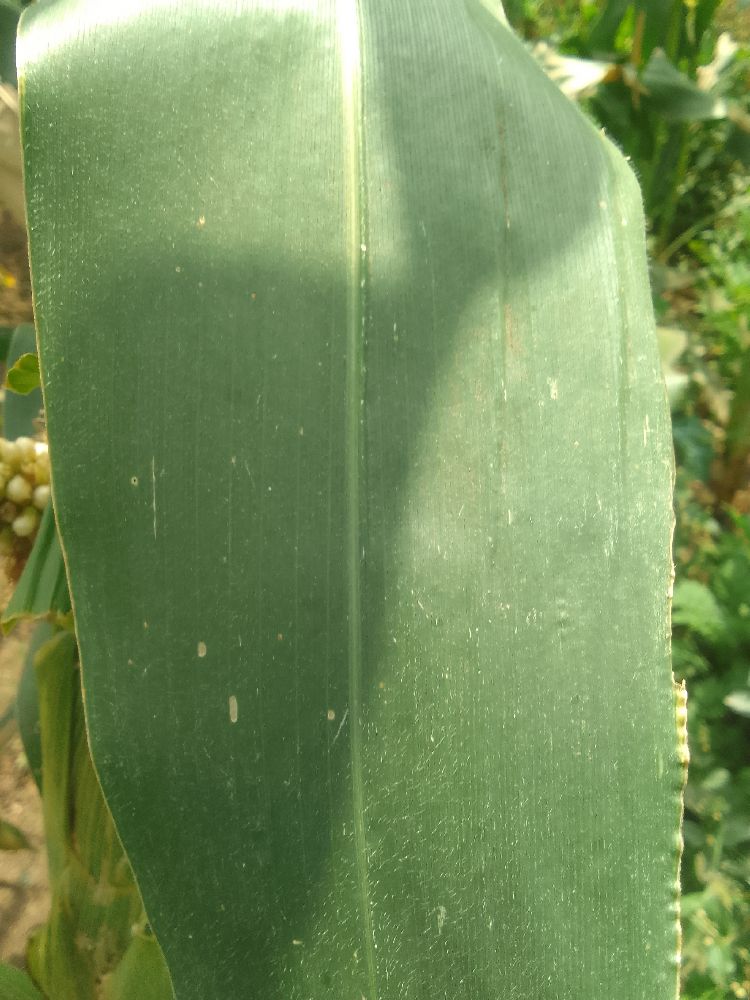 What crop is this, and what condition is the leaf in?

maize, healthy
